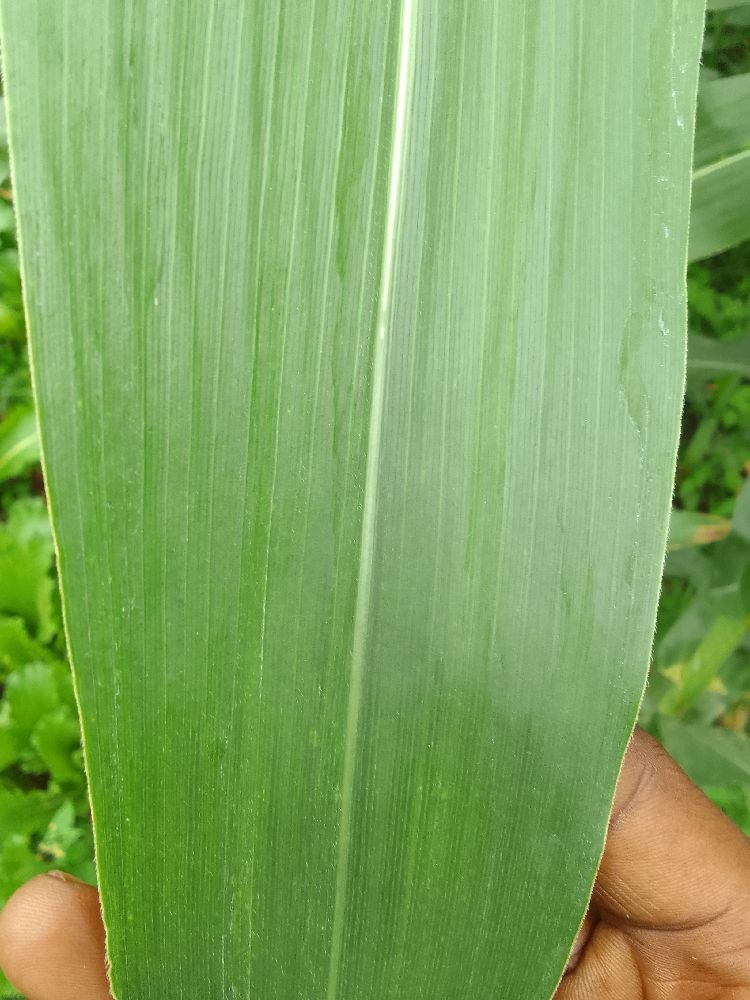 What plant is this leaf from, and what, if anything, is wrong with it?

maize, healthy
